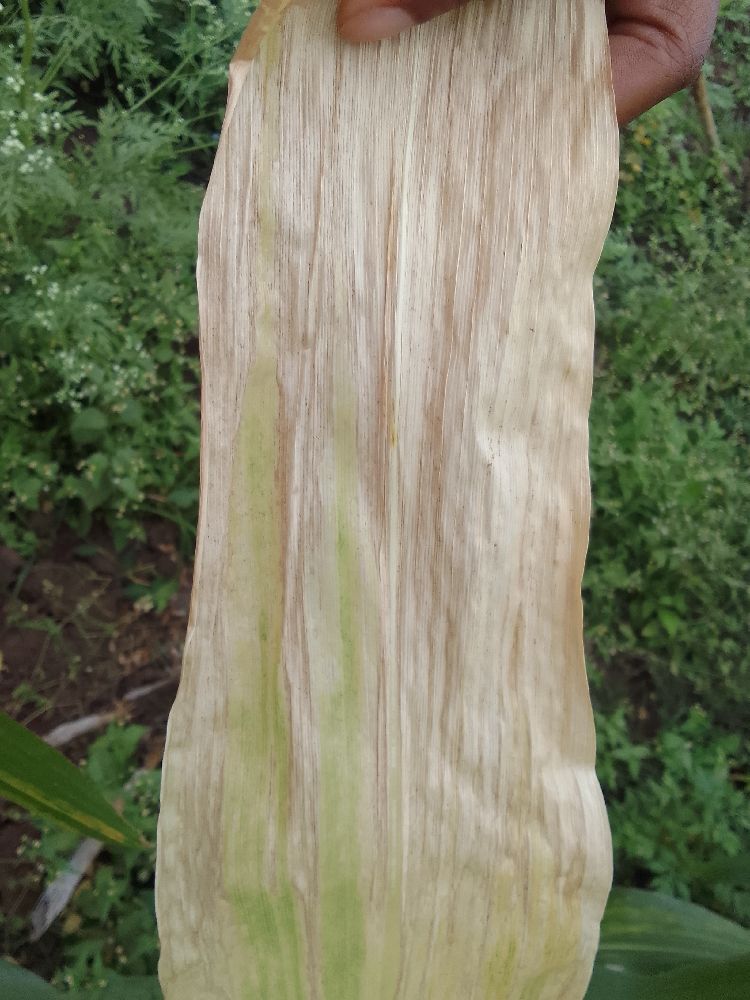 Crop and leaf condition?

maize, maize lethal necrosis
